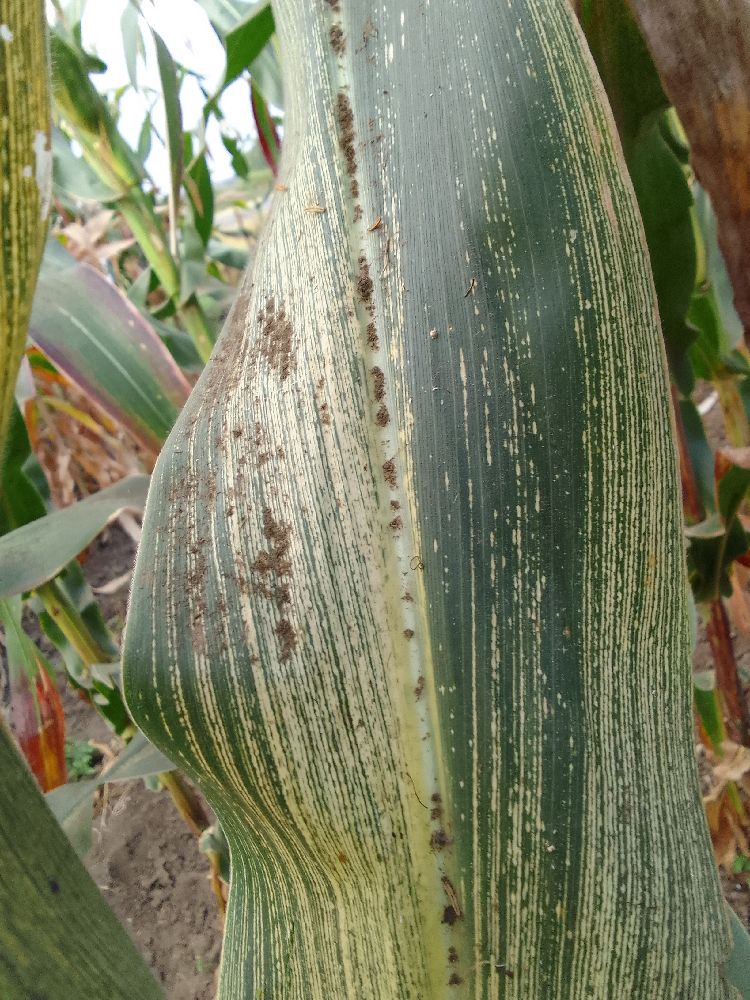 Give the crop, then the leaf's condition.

maize, maize streak virus
